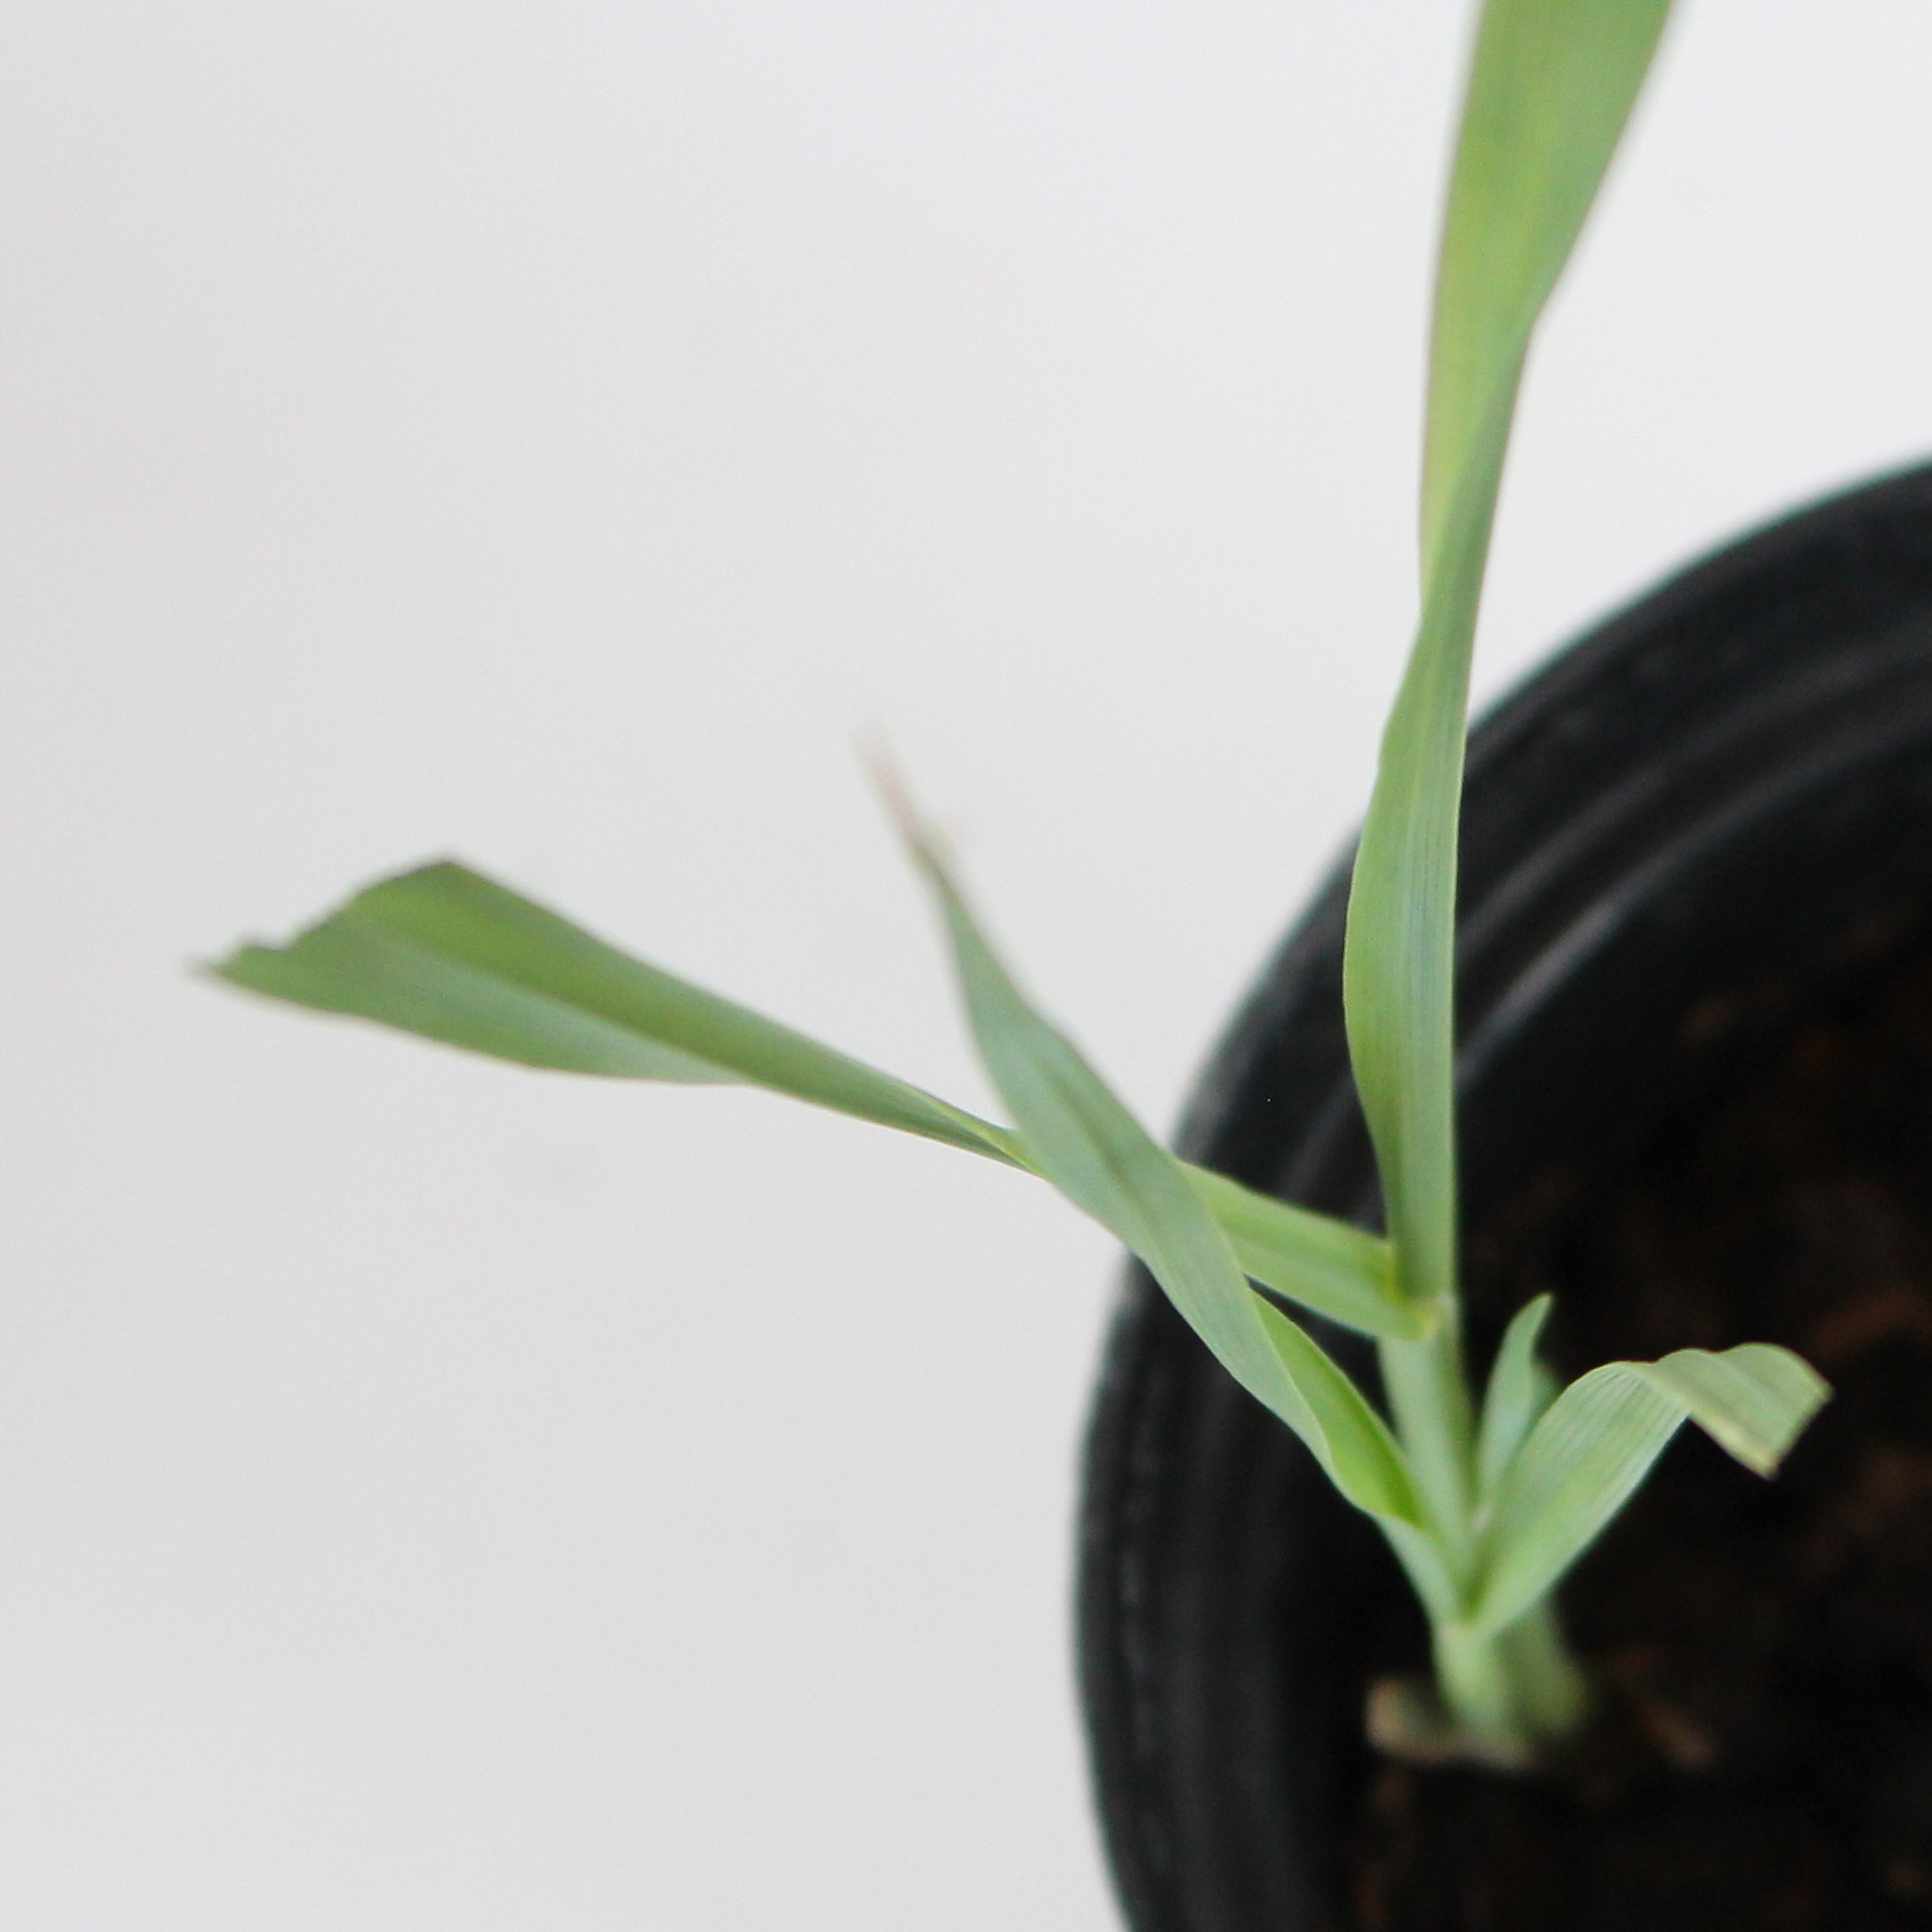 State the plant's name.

Avena sterilis
